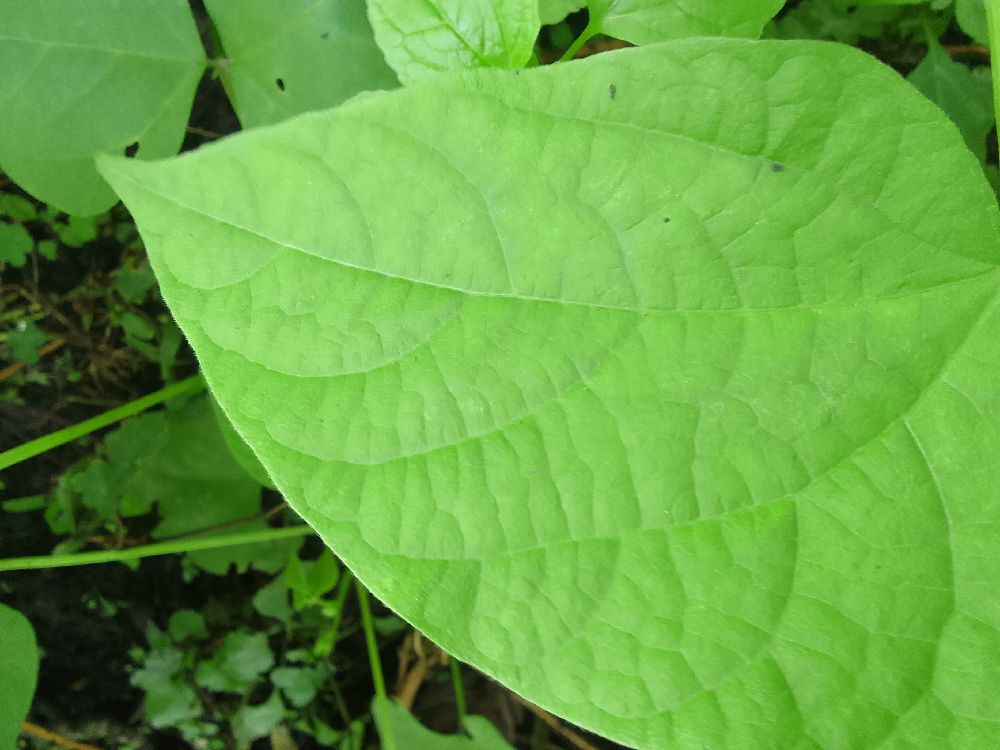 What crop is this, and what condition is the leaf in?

common bean, healthy
